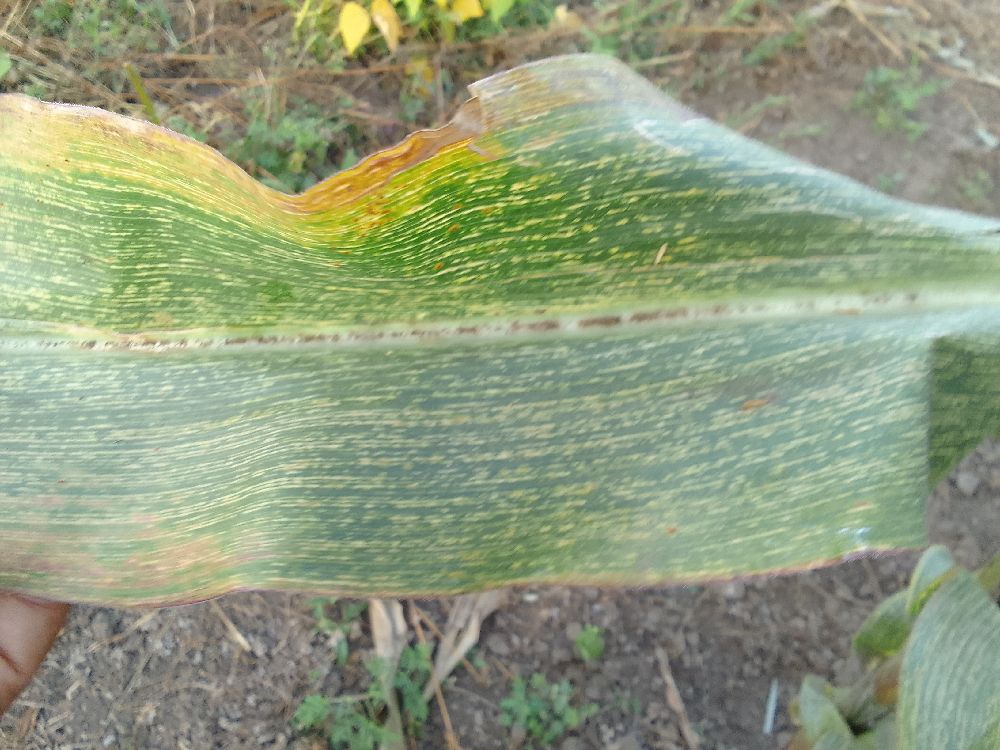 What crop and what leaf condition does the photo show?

maize, maize streak virus
